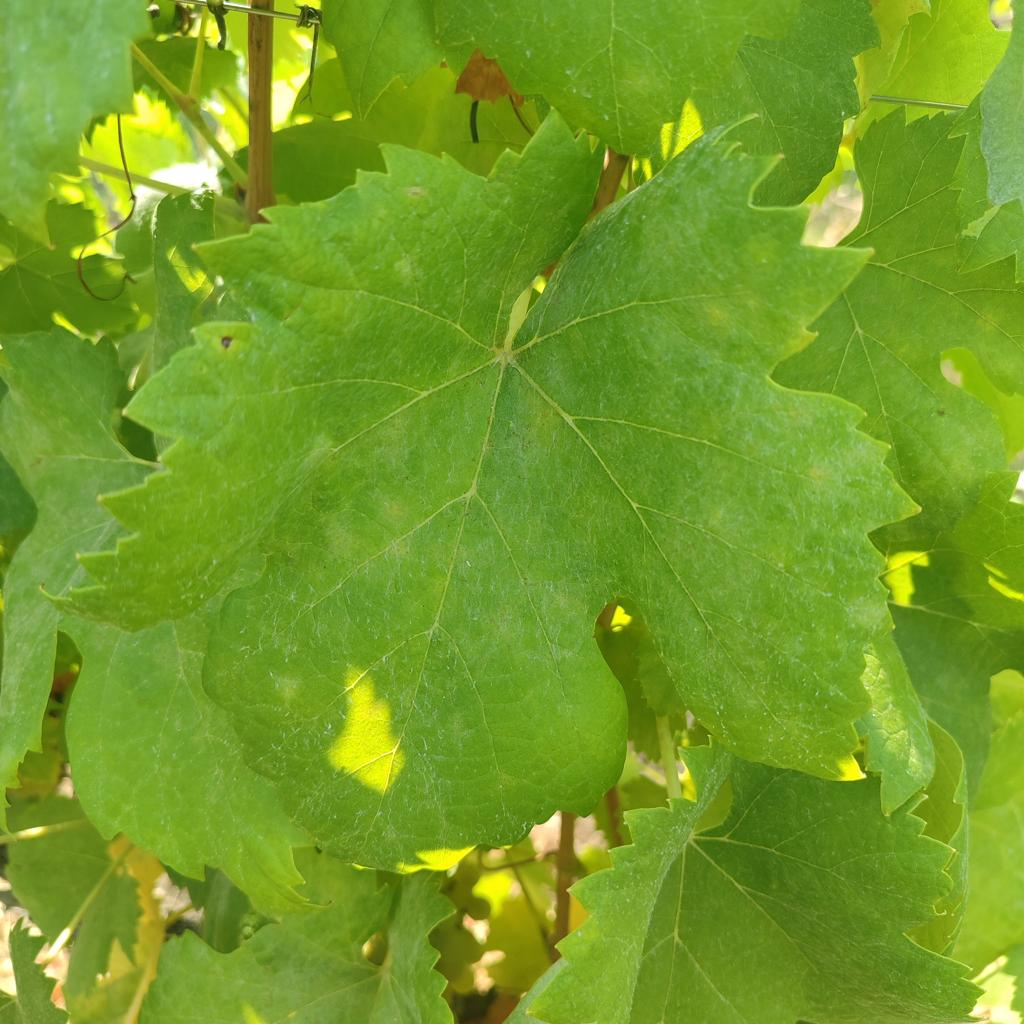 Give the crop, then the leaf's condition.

grapevine, healthy
